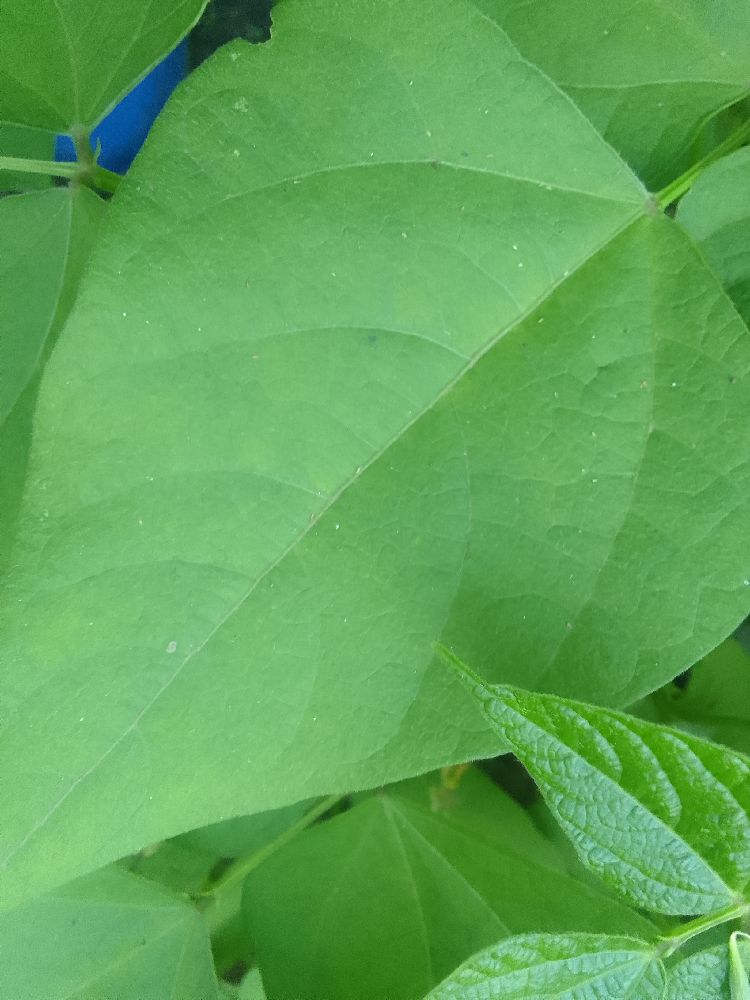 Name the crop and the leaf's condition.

common bean, healthy
